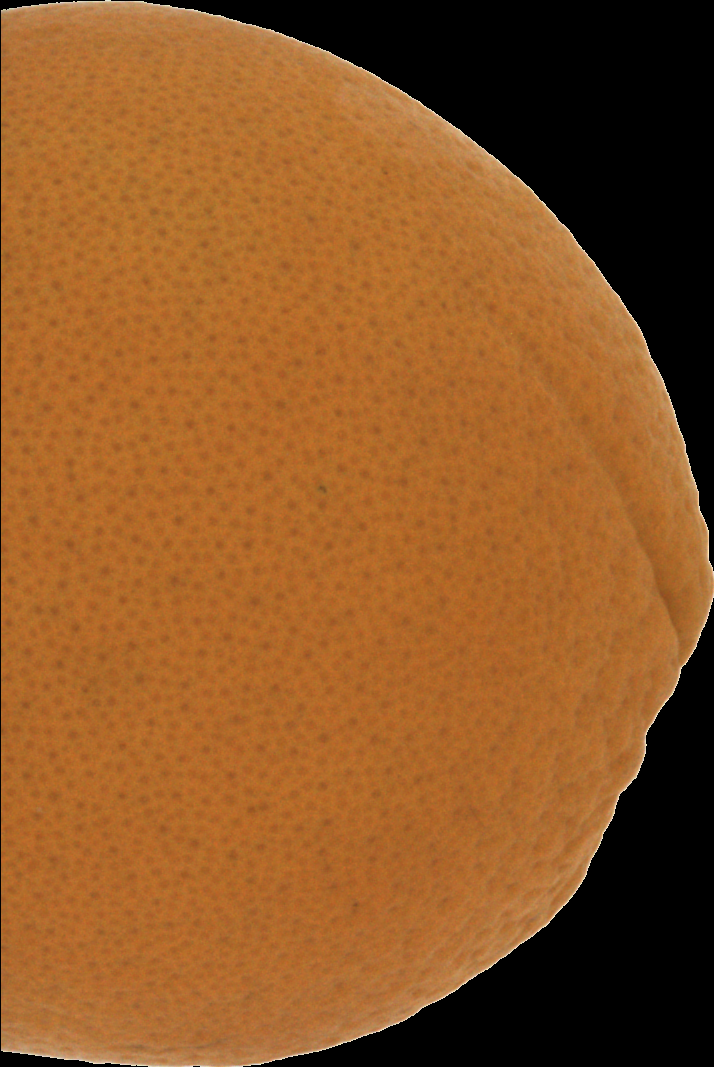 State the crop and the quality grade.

orange, good
